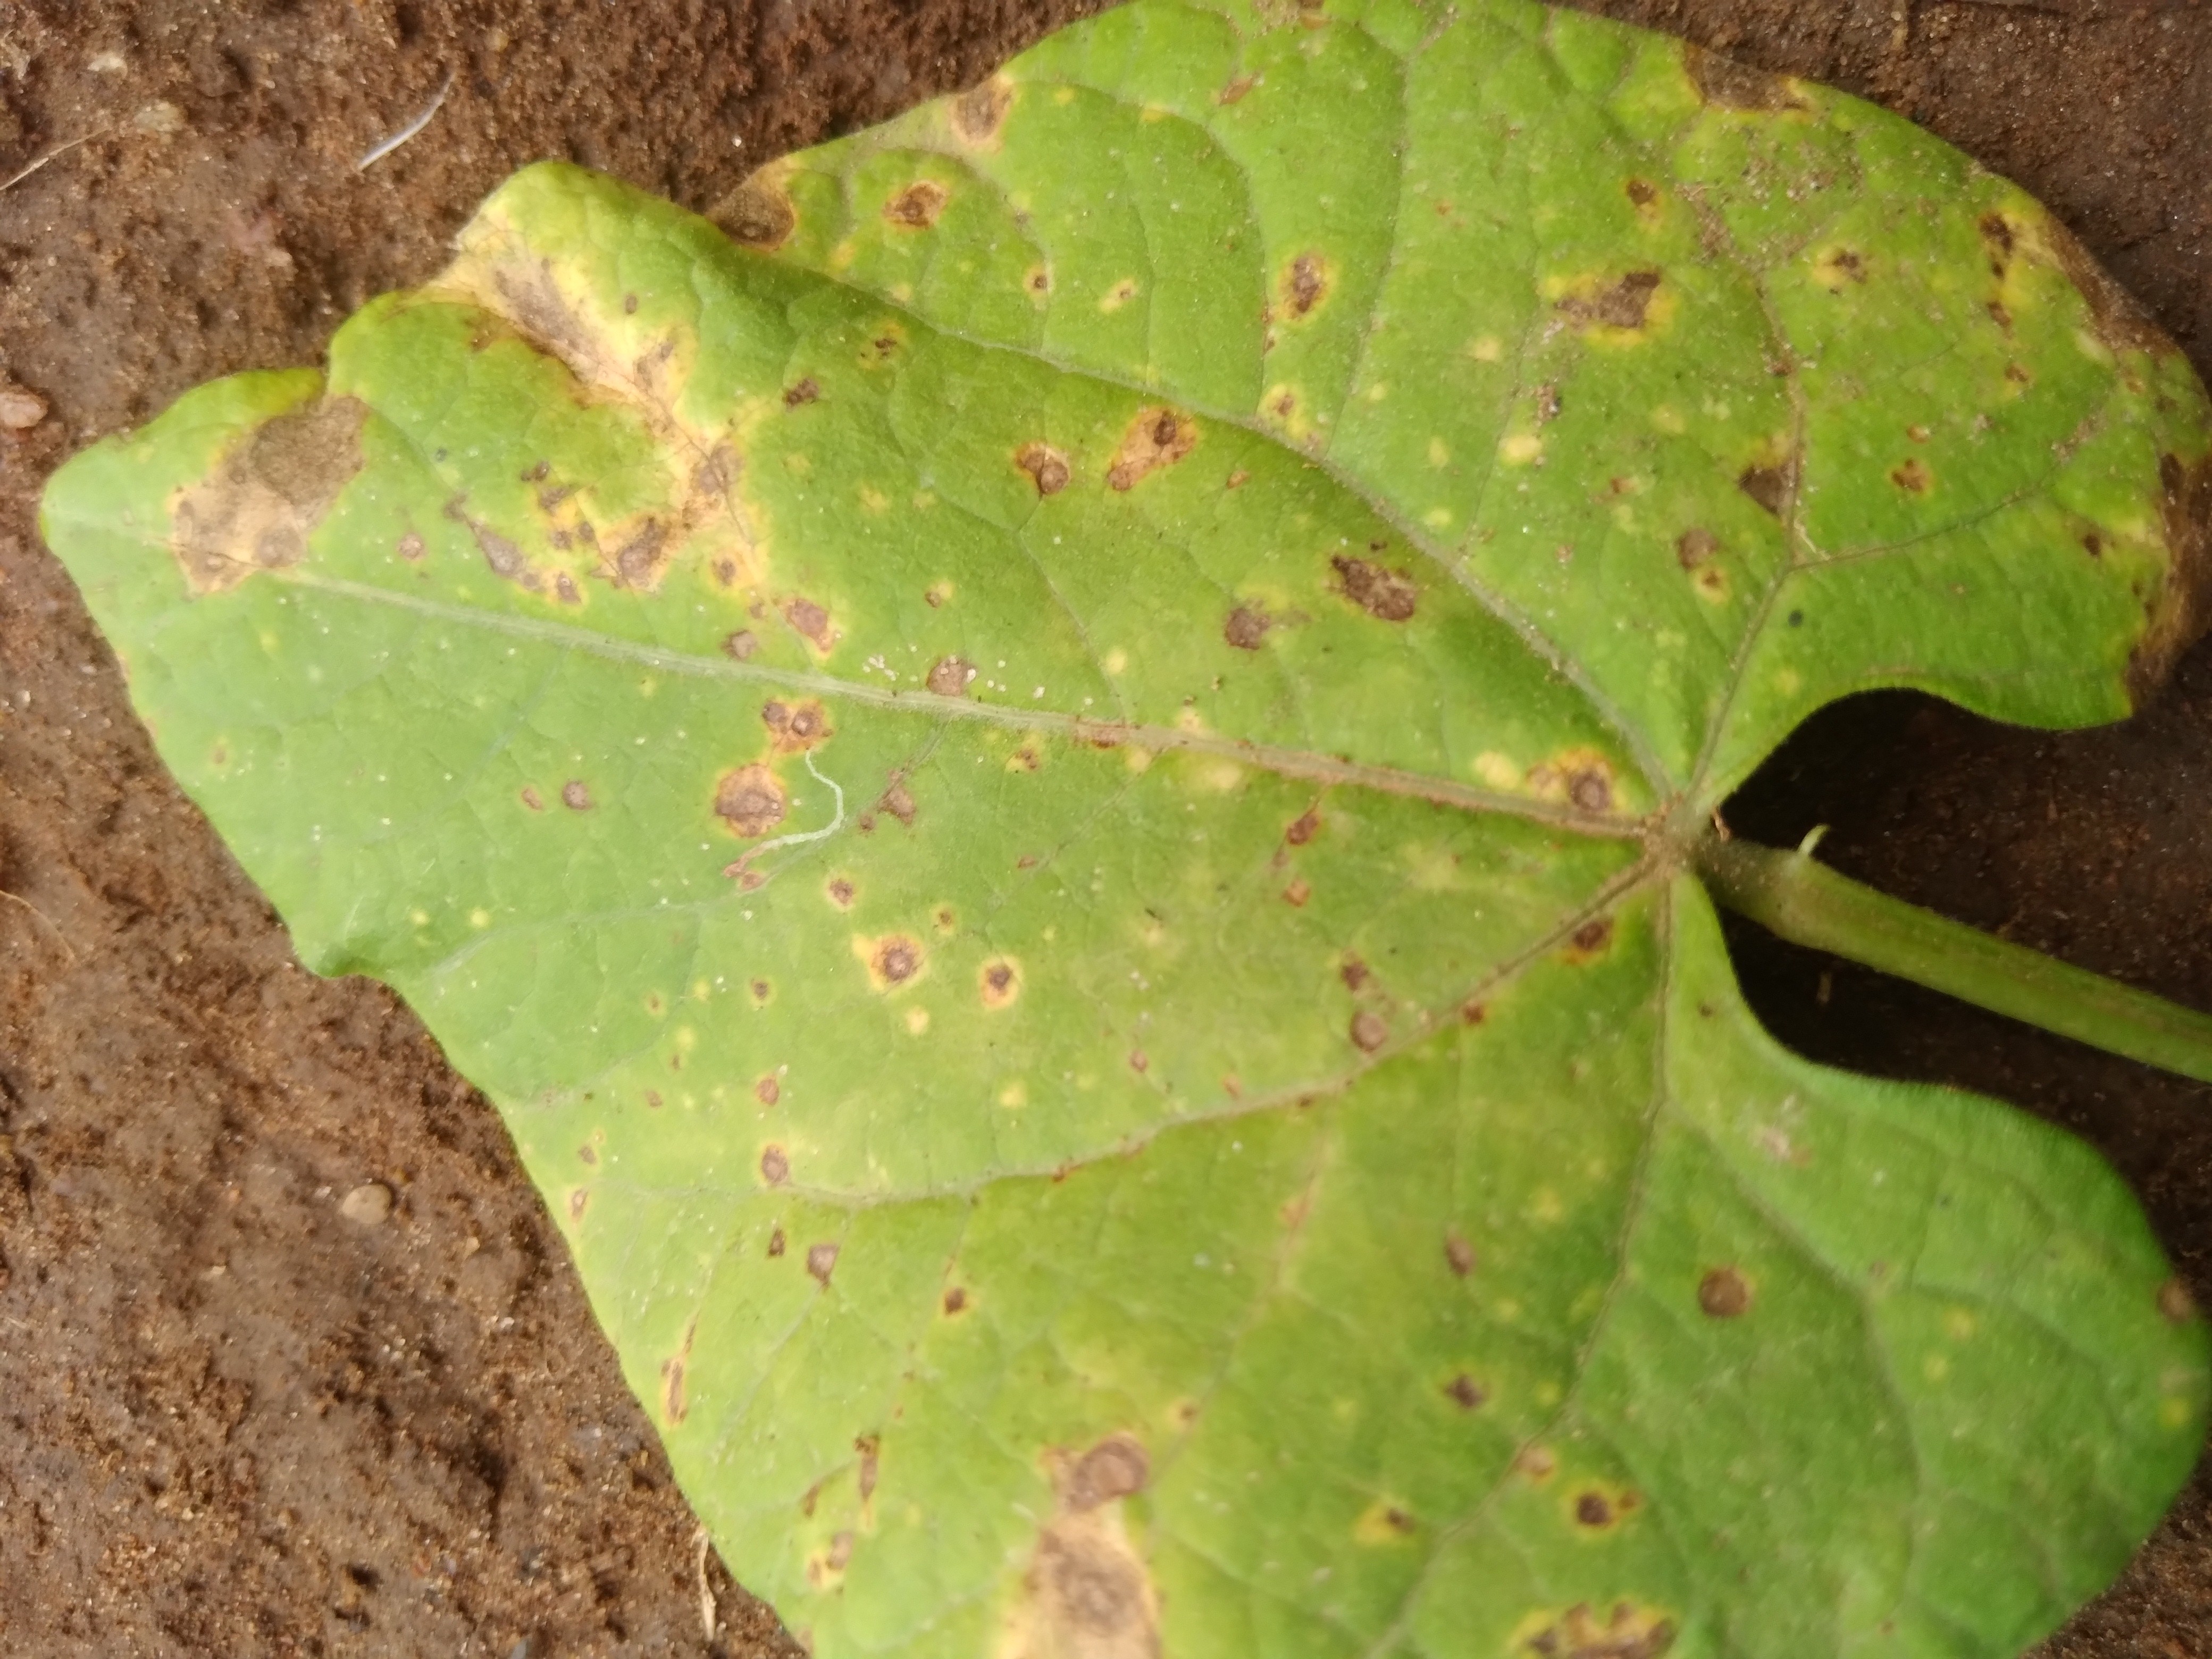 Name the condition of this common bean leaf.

rust
